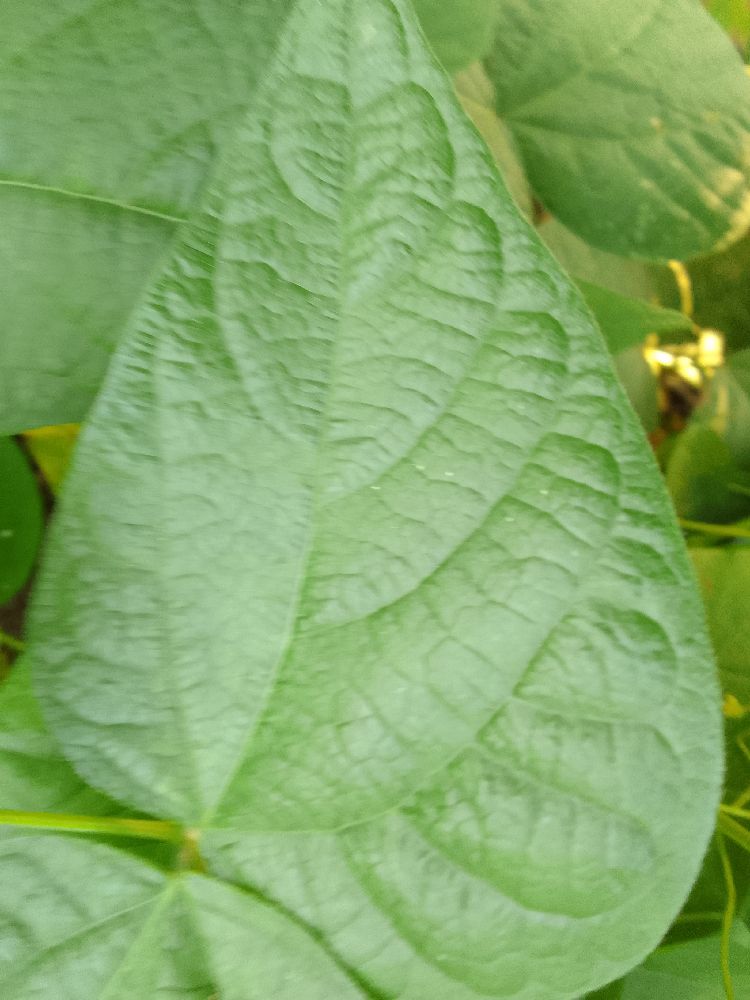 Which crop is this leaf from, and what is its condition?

common bean, healthy
